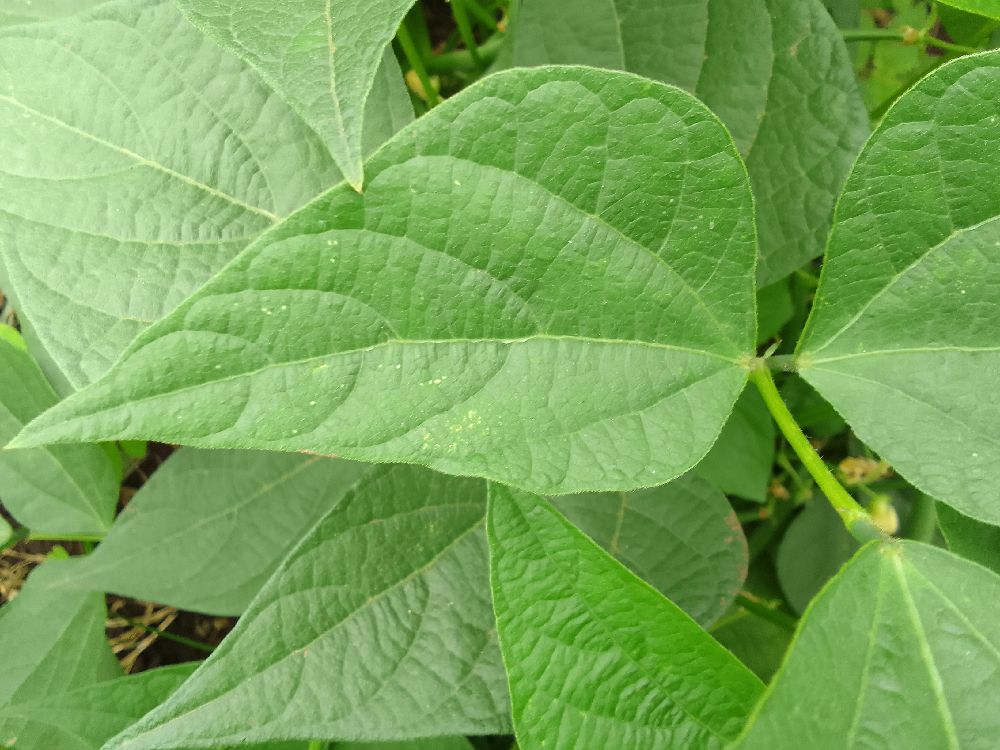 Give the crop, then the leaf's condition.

common bean, healthy
